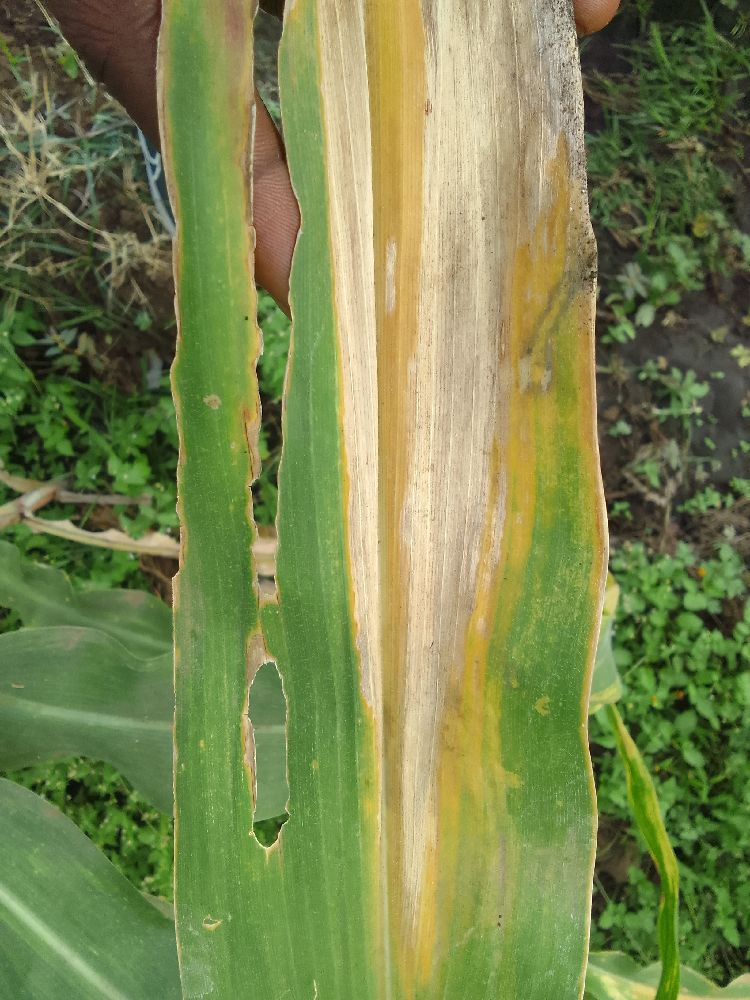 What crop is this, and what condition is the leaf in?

maize, maize lethal necrosis
